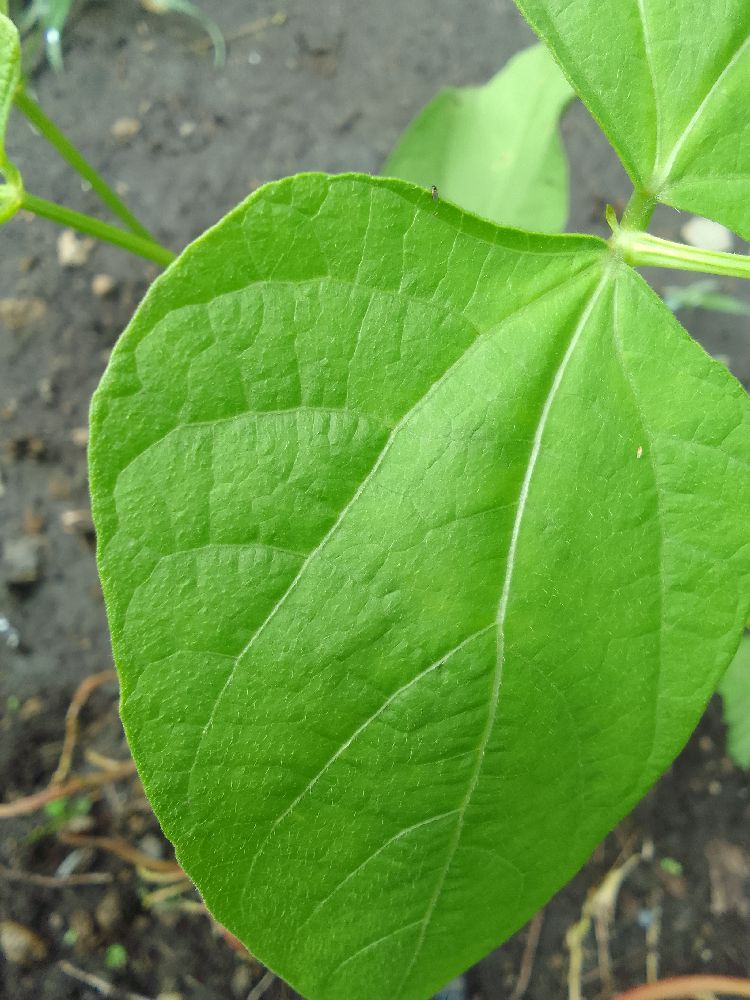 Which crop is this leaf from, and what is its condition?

common bean, healthy
